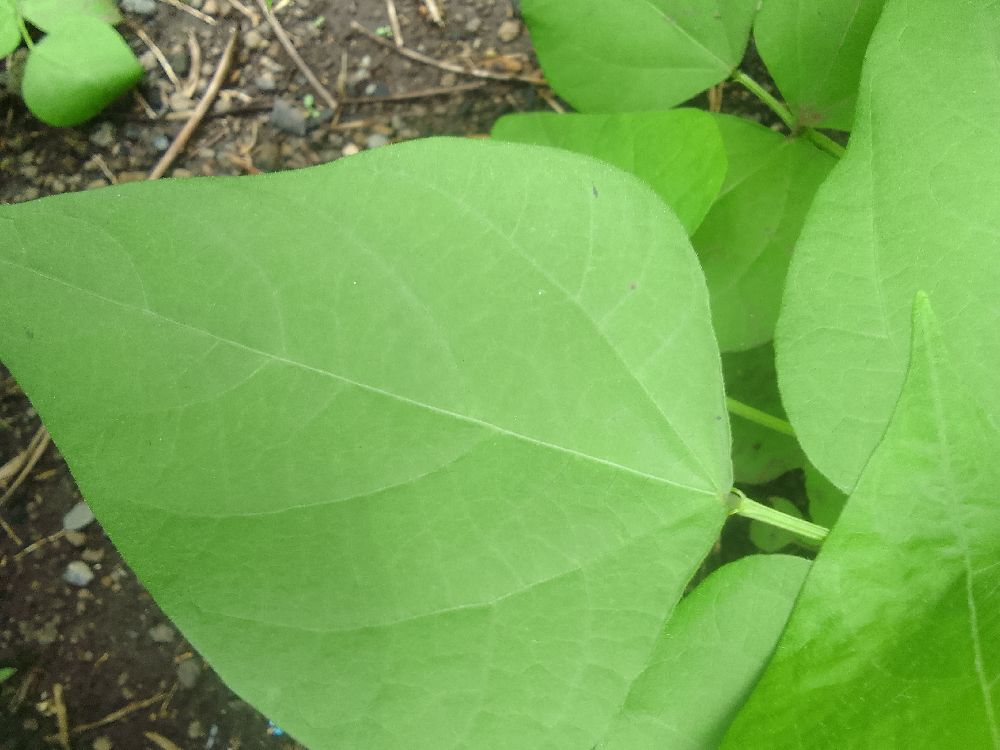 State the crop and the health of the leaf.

common bean, healthy
